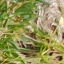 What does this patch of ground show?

grass
